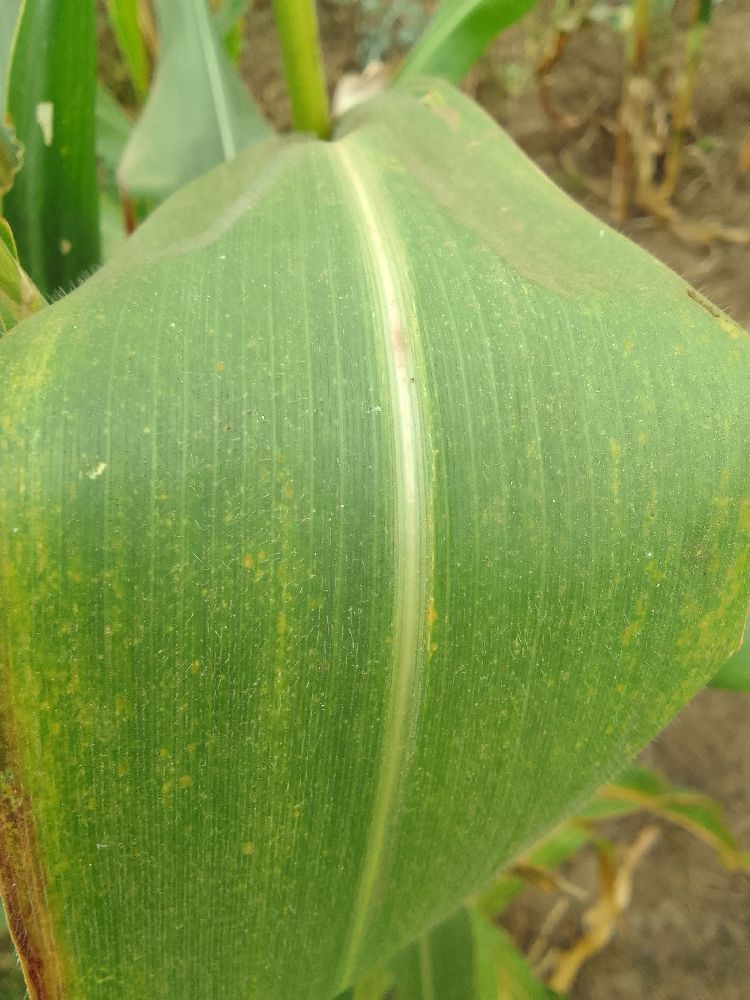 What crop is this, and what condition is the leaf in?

maize, healthy
